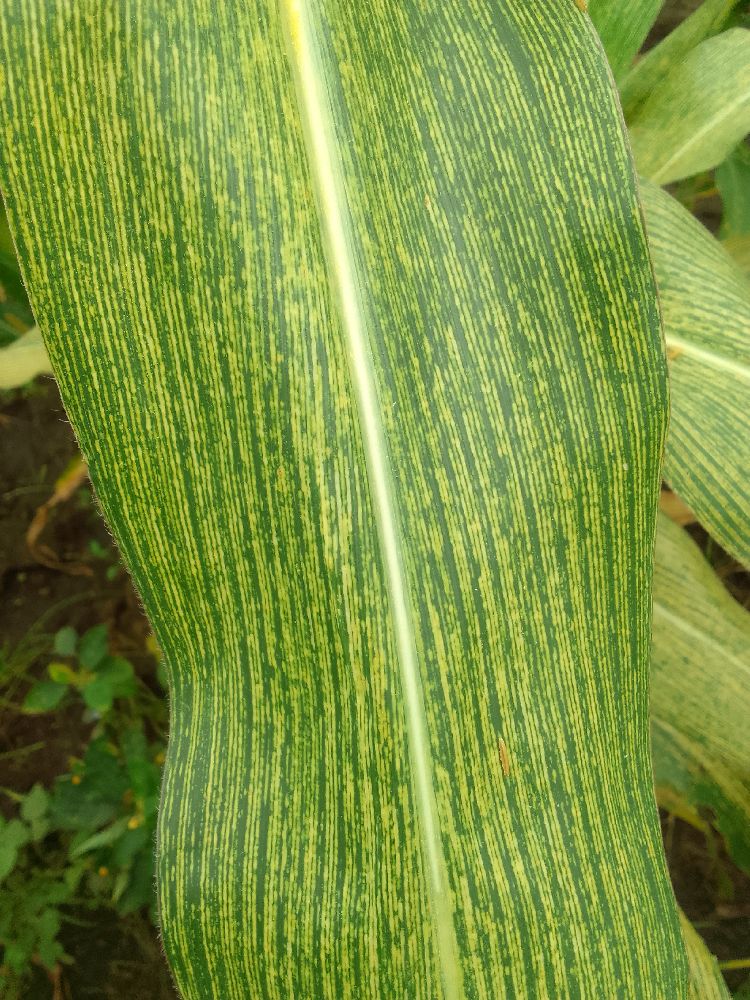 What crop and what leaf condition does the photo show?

maize, maize streak virus
